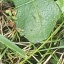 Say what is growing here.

structured weed
